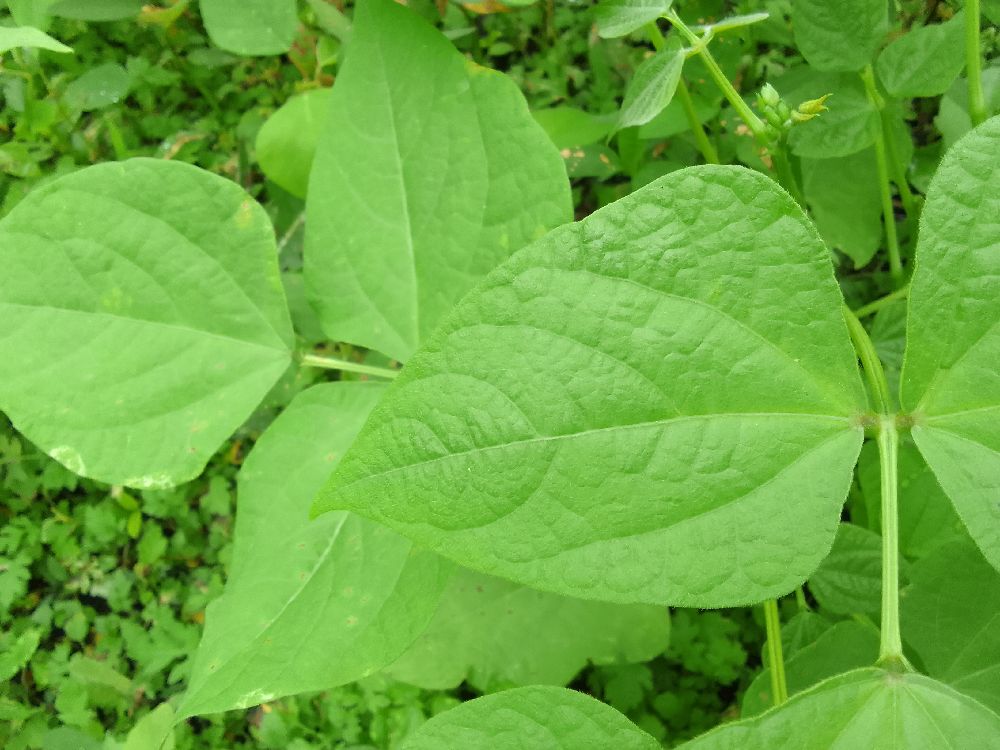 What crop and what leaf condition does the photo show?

common bean, healthy
